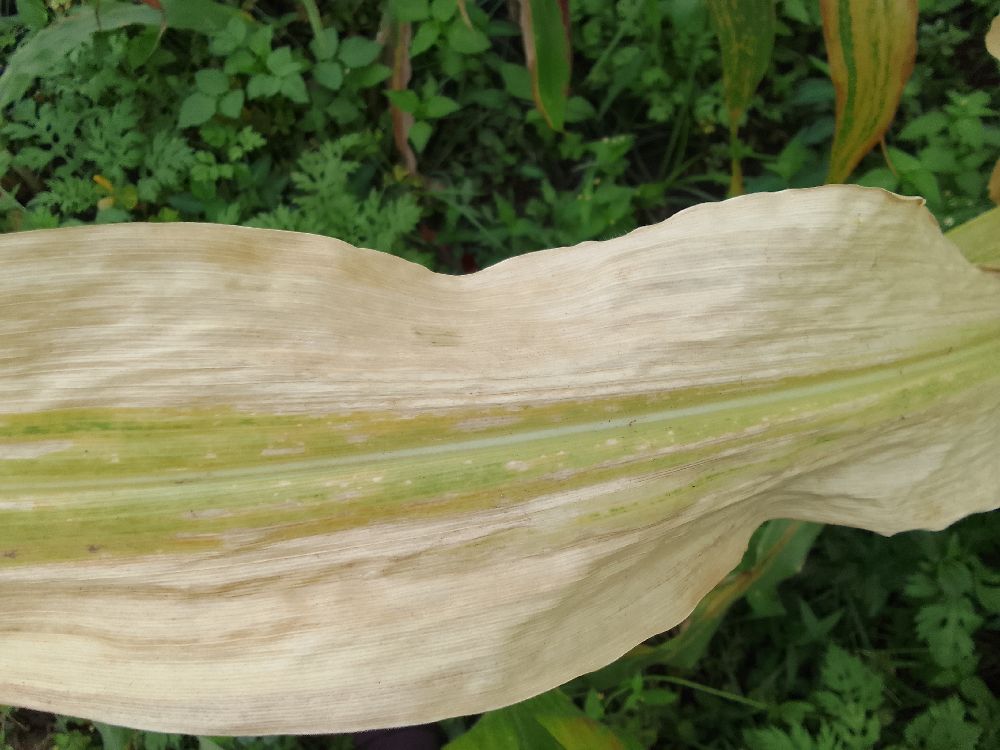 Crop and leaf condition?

maize, maize lethal necrosis
